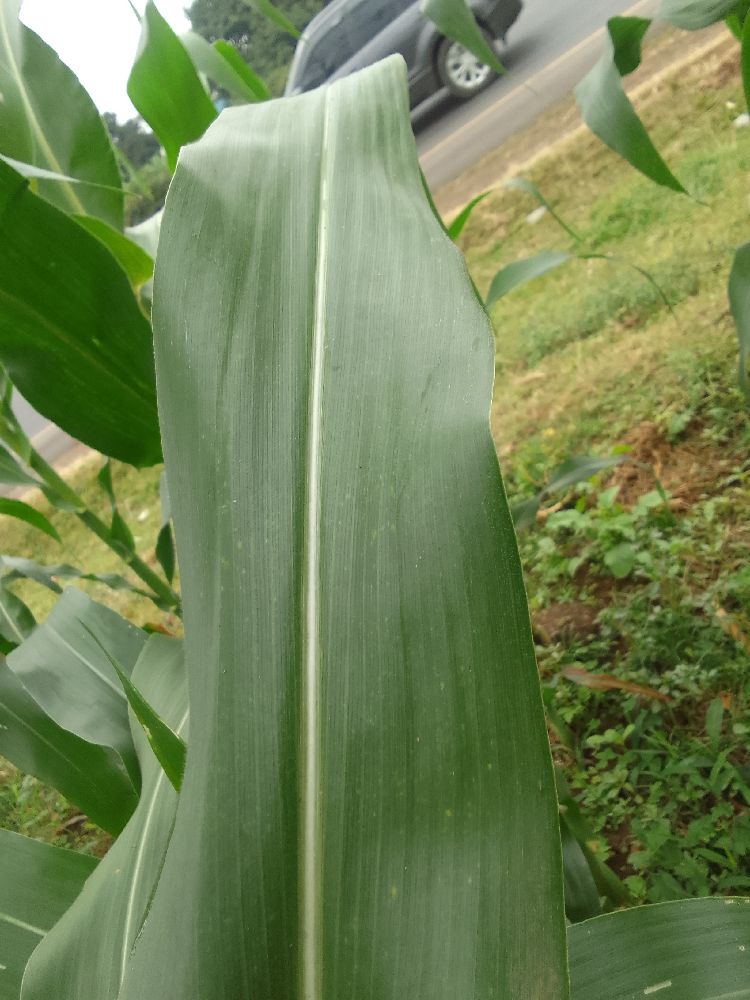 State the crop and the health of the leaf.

maize, healthy
